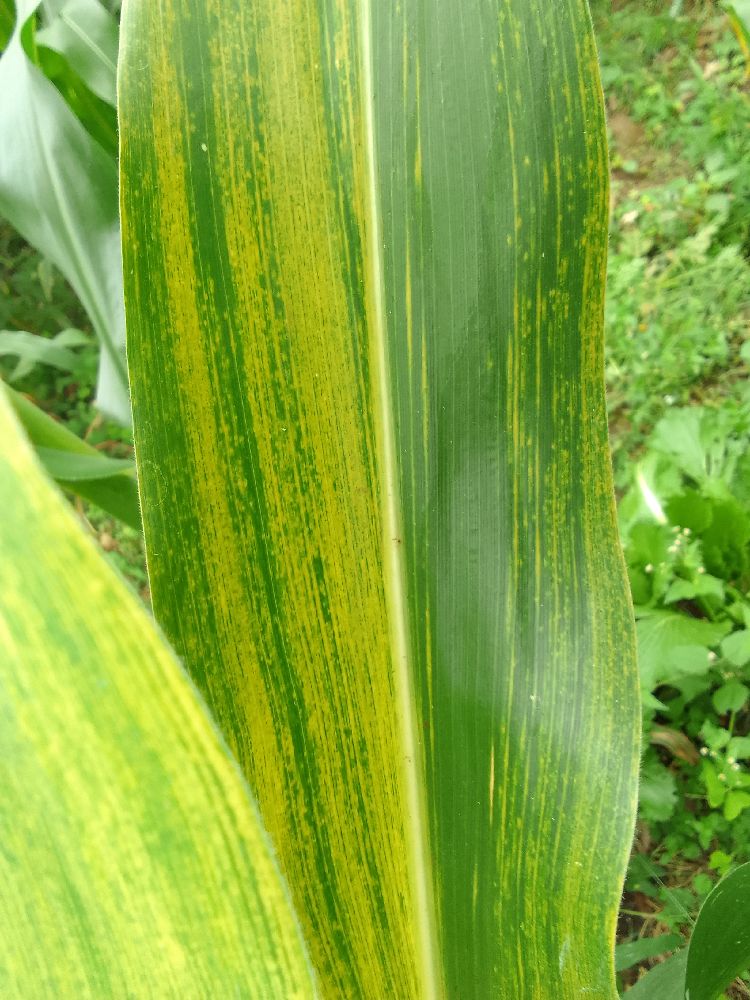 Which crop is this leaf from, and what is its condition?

maize, maize lethal necrosis
